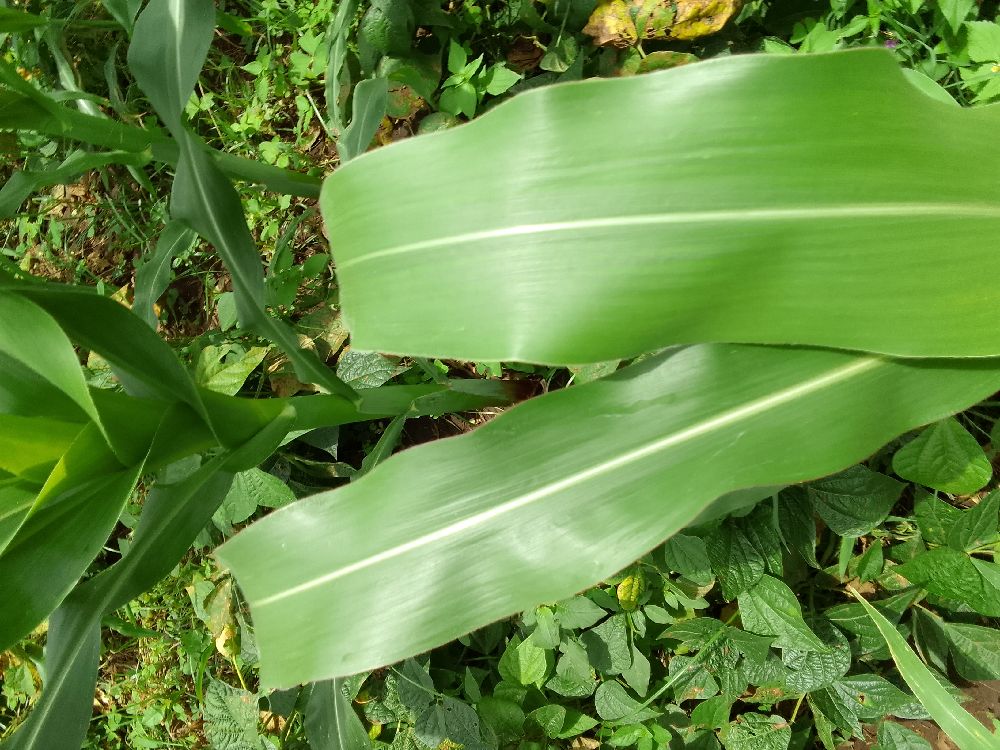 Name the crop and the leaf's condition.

maize, healthy
